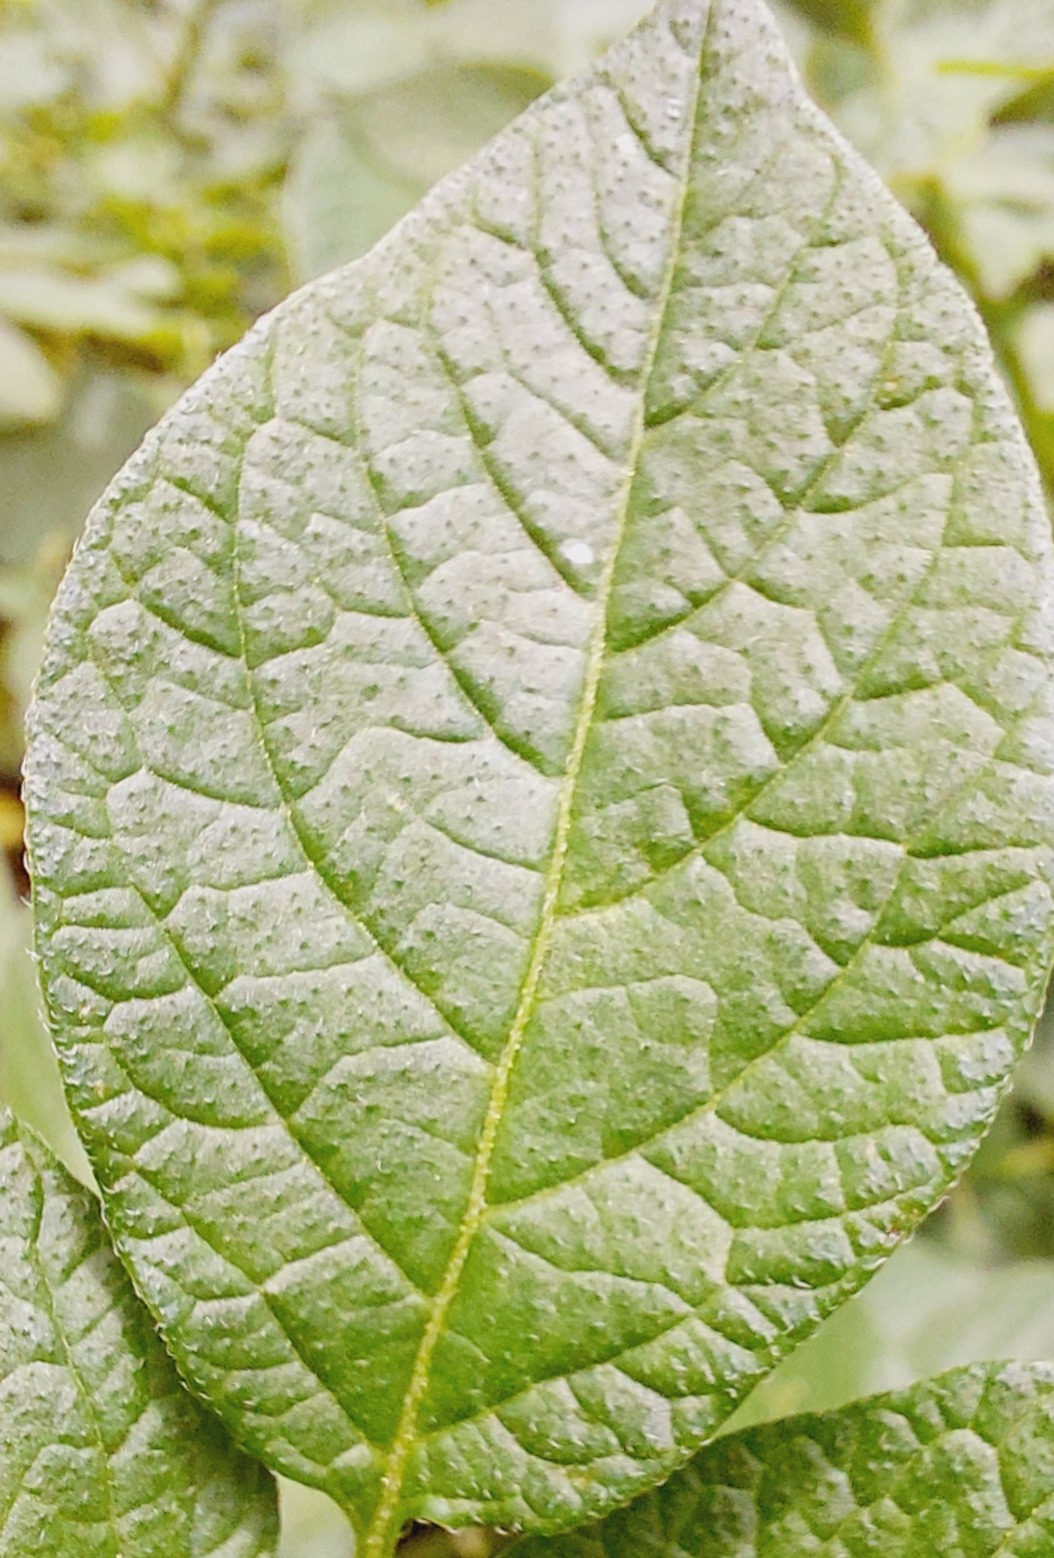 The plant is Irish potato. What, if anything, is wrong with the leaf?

healthy
